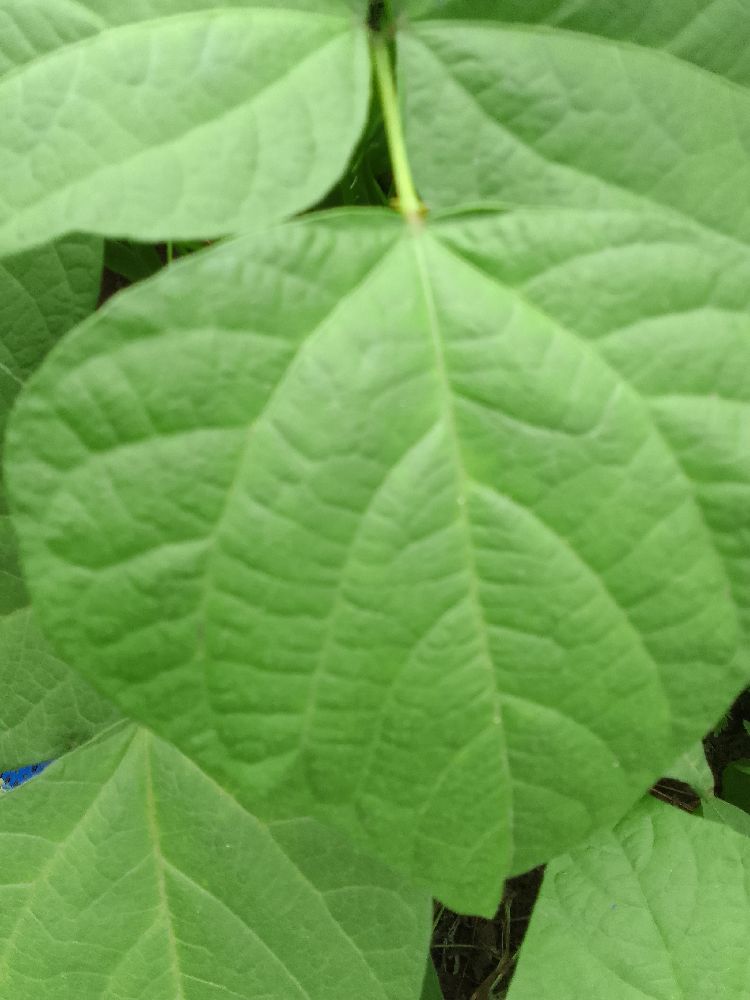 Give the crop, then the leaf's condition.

common bean, healthy
